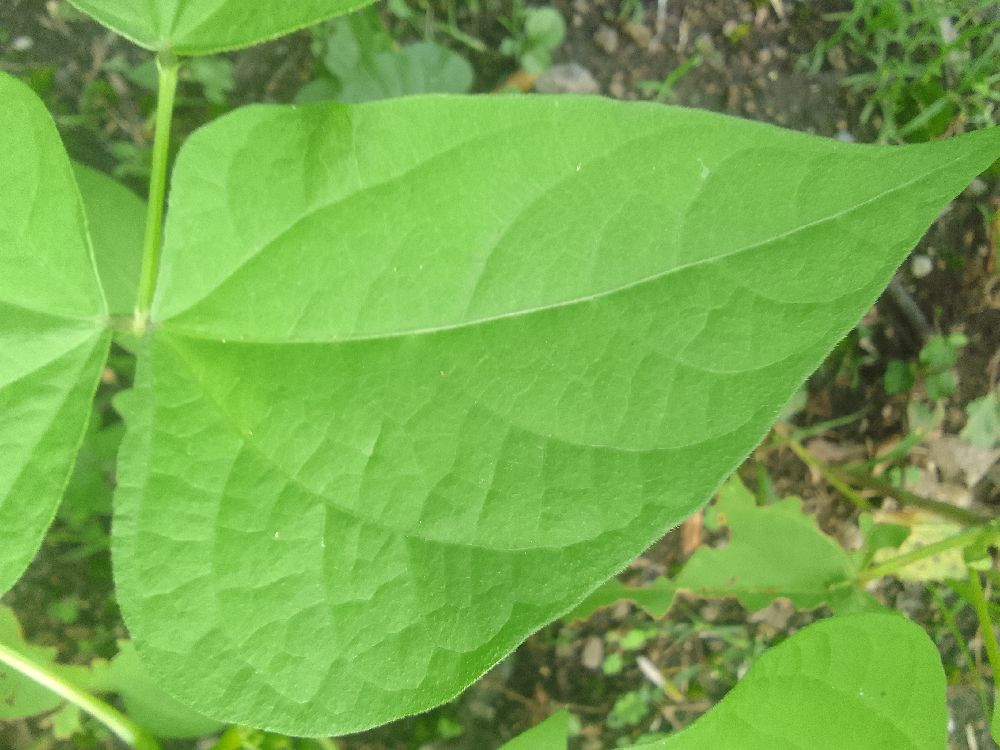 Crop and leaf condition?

common bean, healthy
